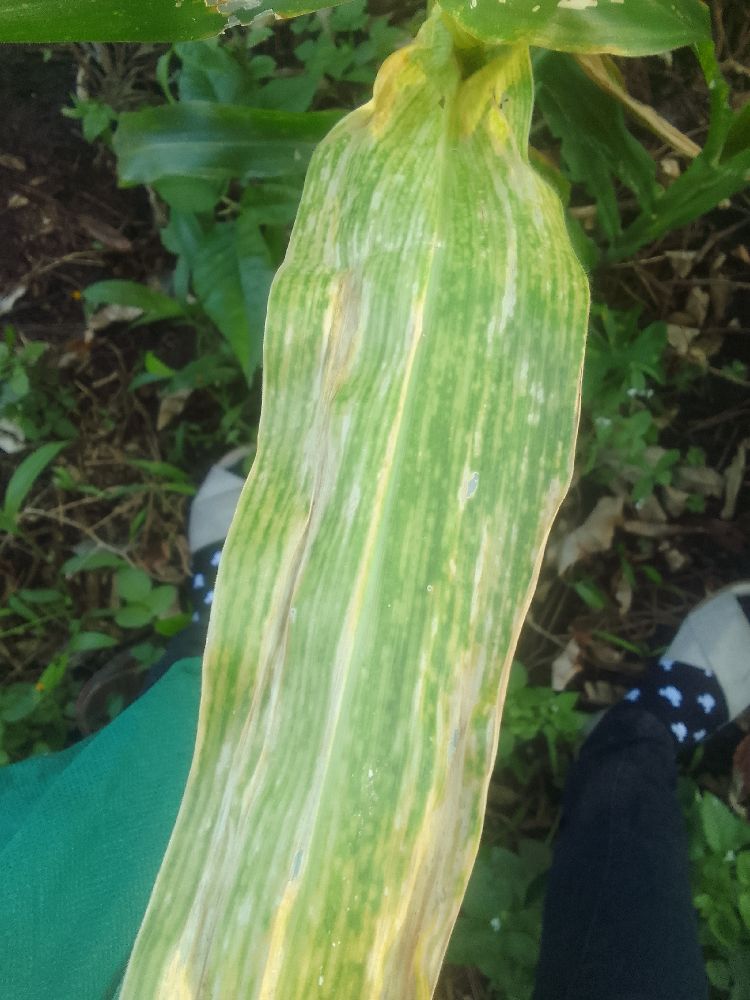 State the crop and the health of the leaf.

maize, maize lethal necrosis
